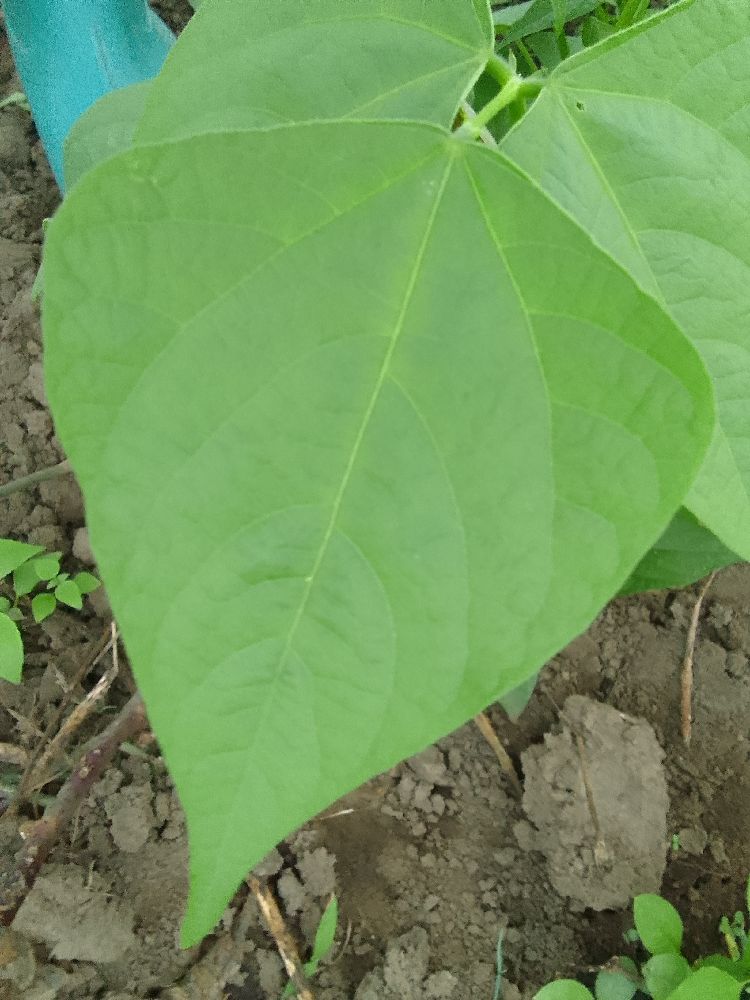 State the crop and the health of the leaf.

common bean, healthy
